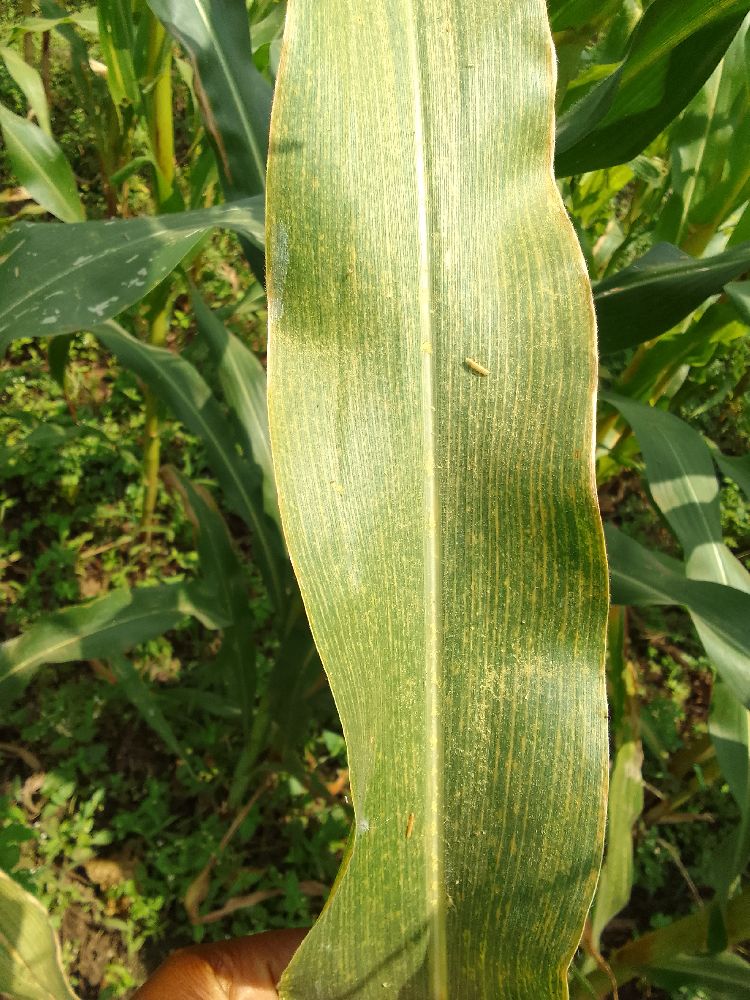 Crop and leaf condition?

maize, maize lethal necrosis
